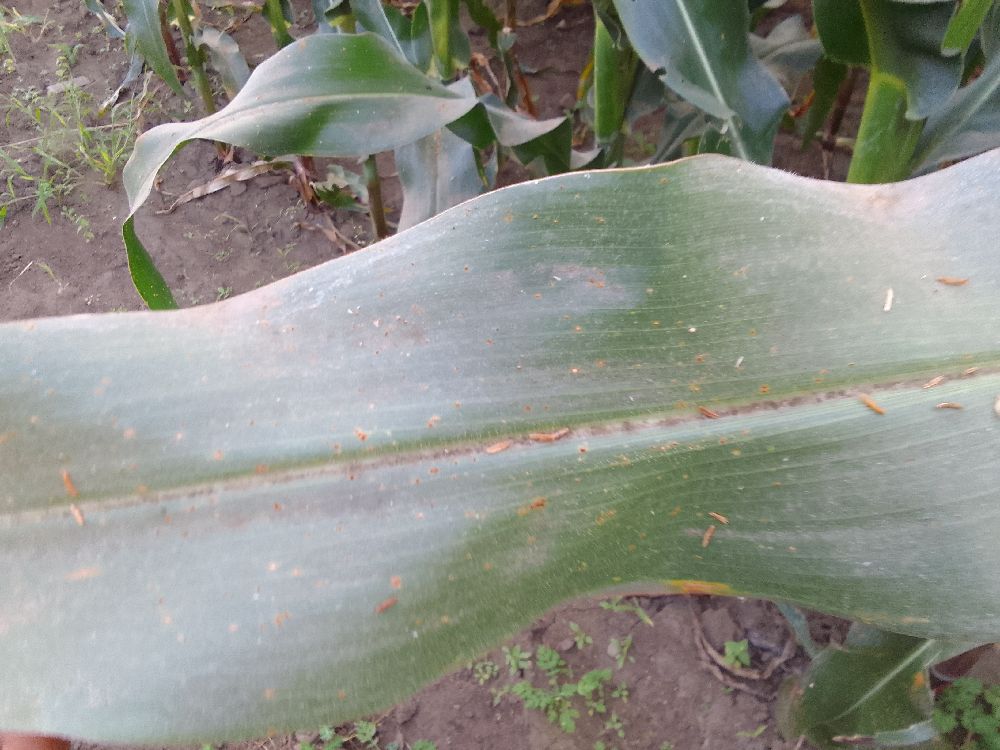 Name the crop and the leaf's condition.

maize, healthy
